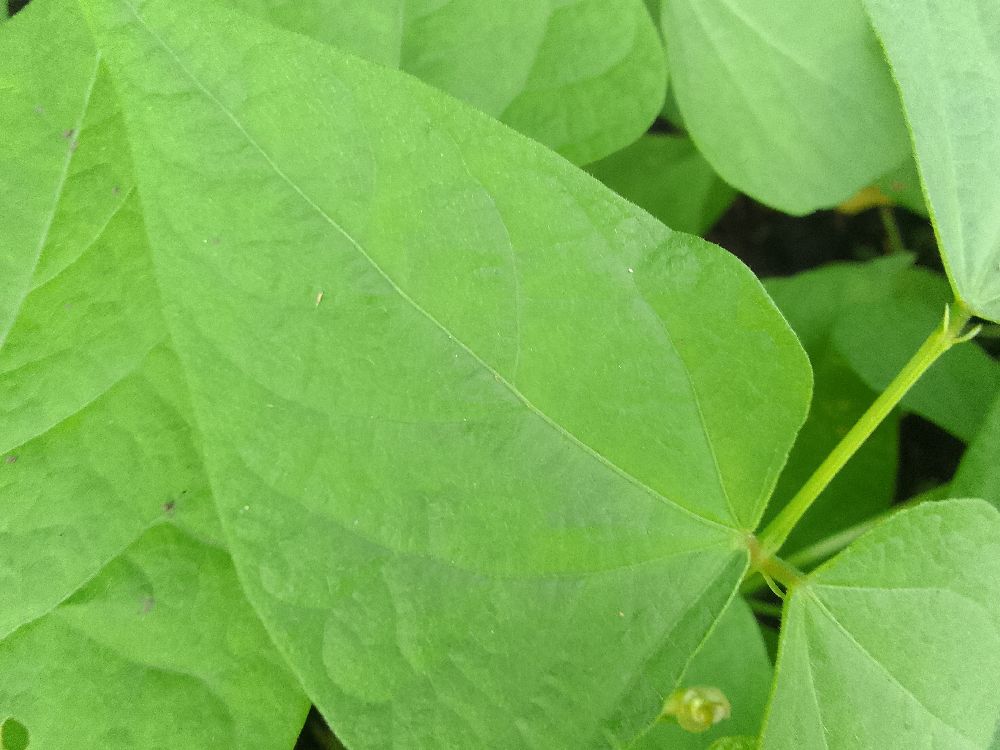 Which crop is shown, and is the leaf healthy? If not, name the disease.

common bean, healthy
